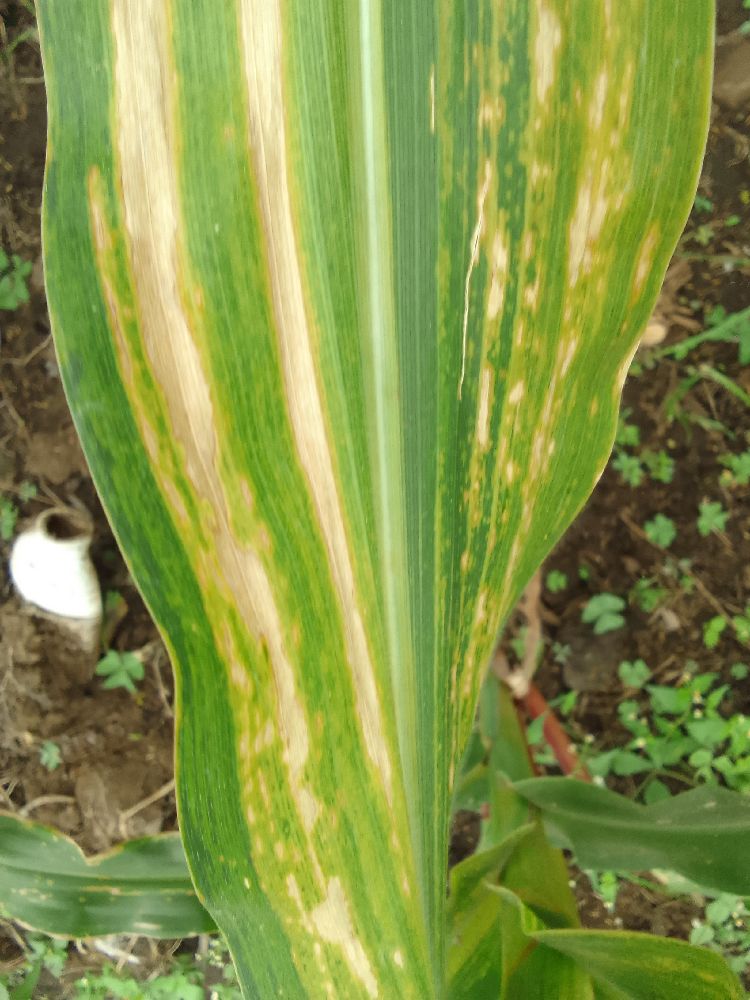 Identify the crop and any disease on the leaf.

maize, maize lethal necrosis
